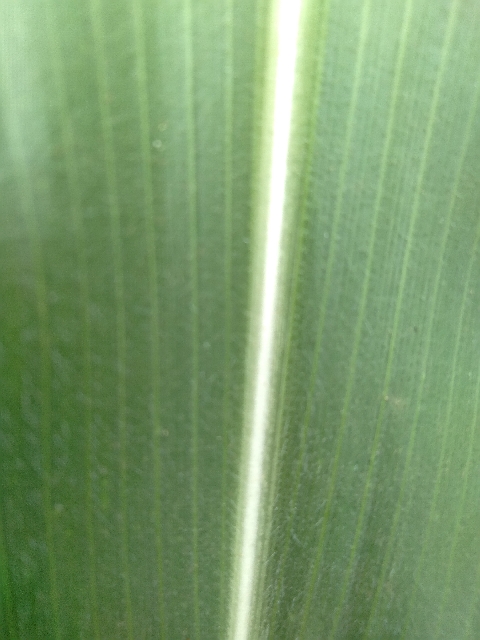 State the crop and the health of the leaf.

maize, healthy
